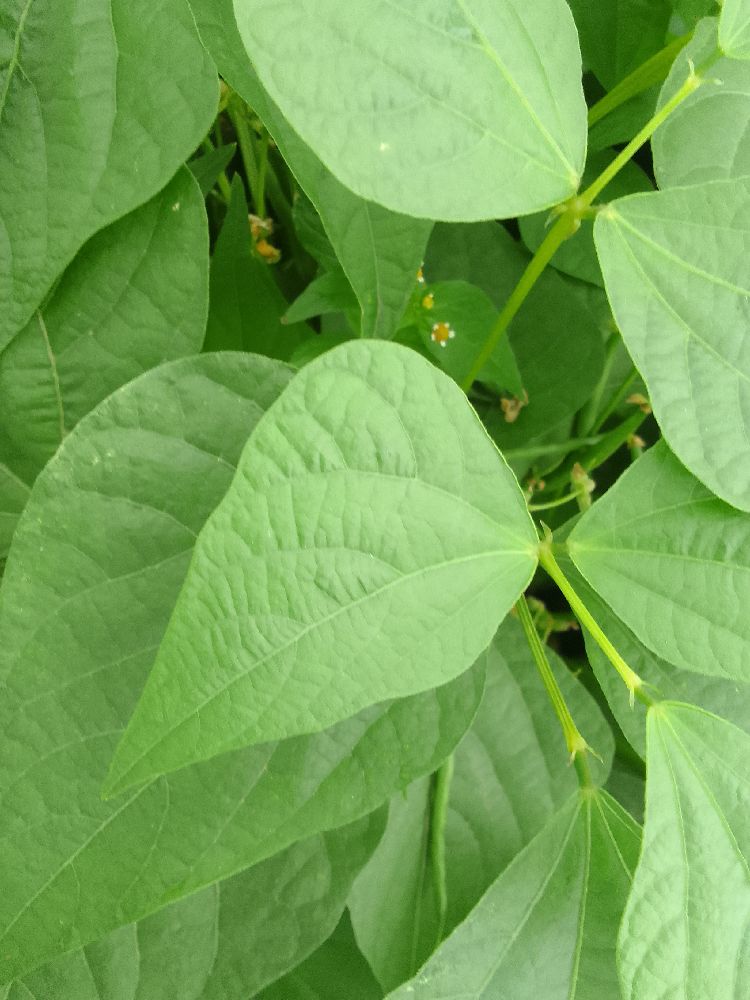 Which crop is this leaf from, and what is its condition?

common bean, healthy
